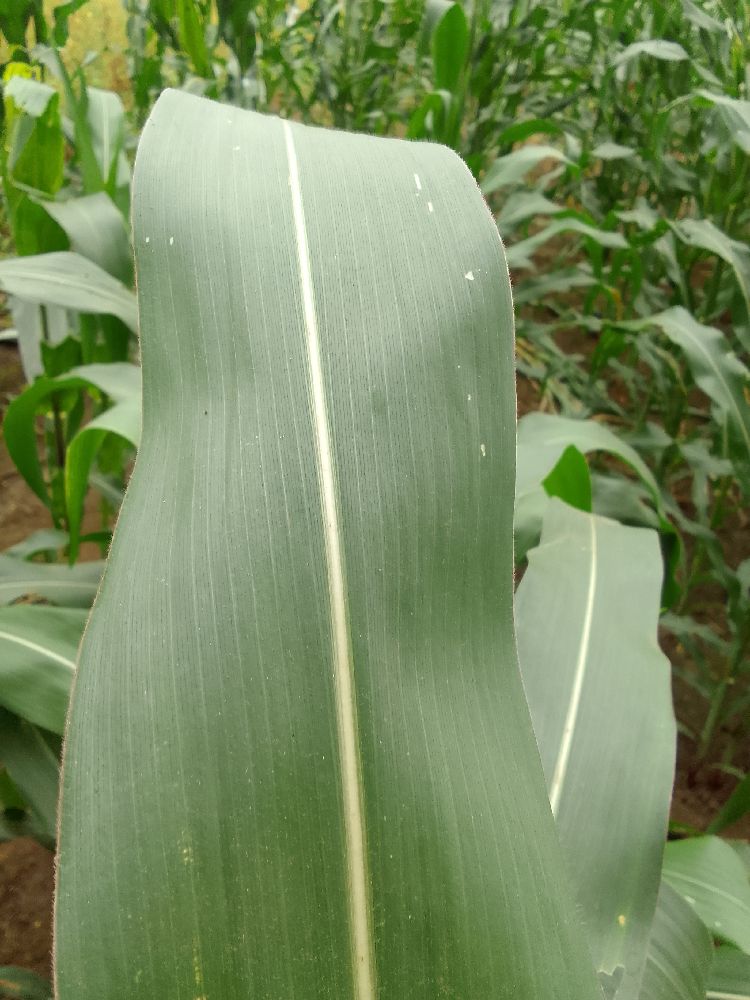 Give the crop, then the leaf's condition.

maize, healthy
